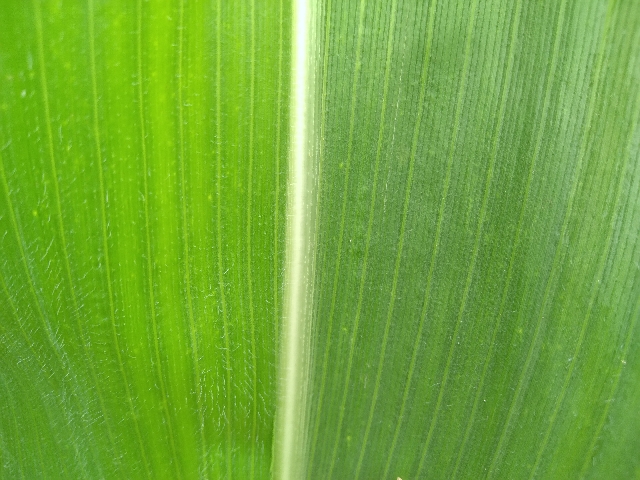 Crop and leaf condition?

maize, healthy
